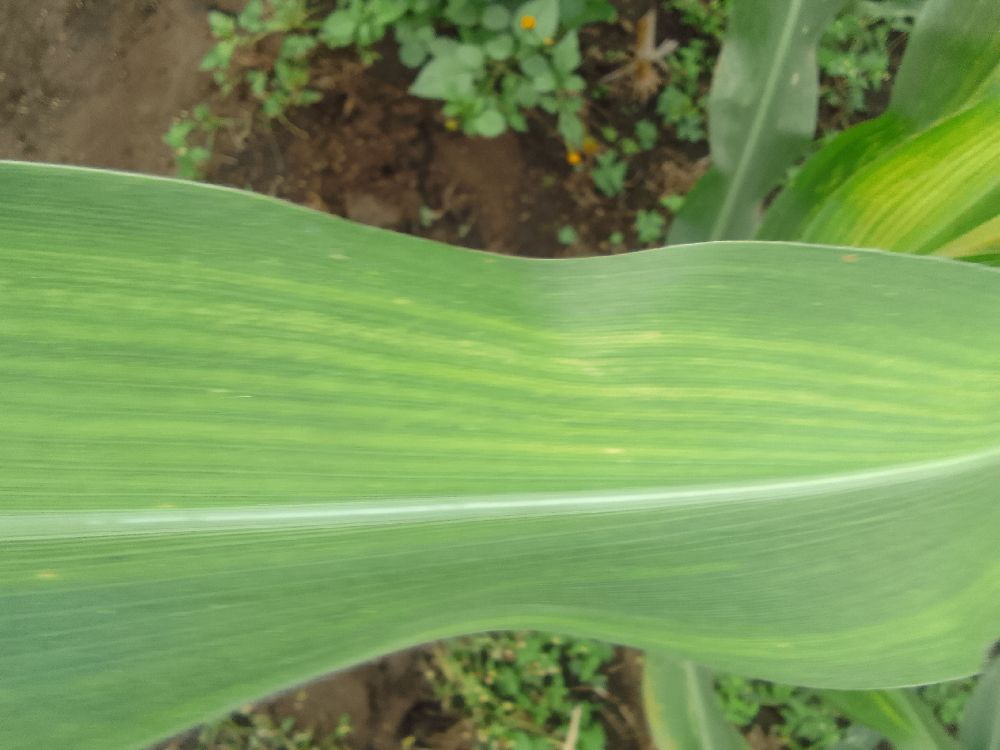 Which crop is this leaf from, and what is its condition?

maize, maize lethal necrosis
